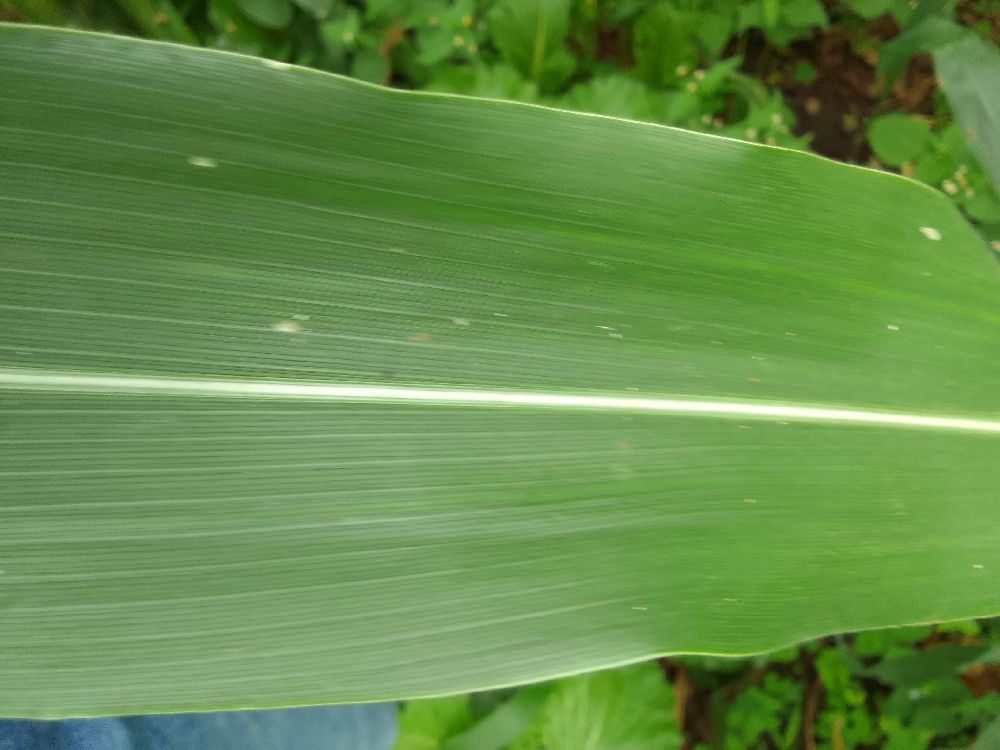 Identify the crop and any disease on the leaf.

maize, healthy
